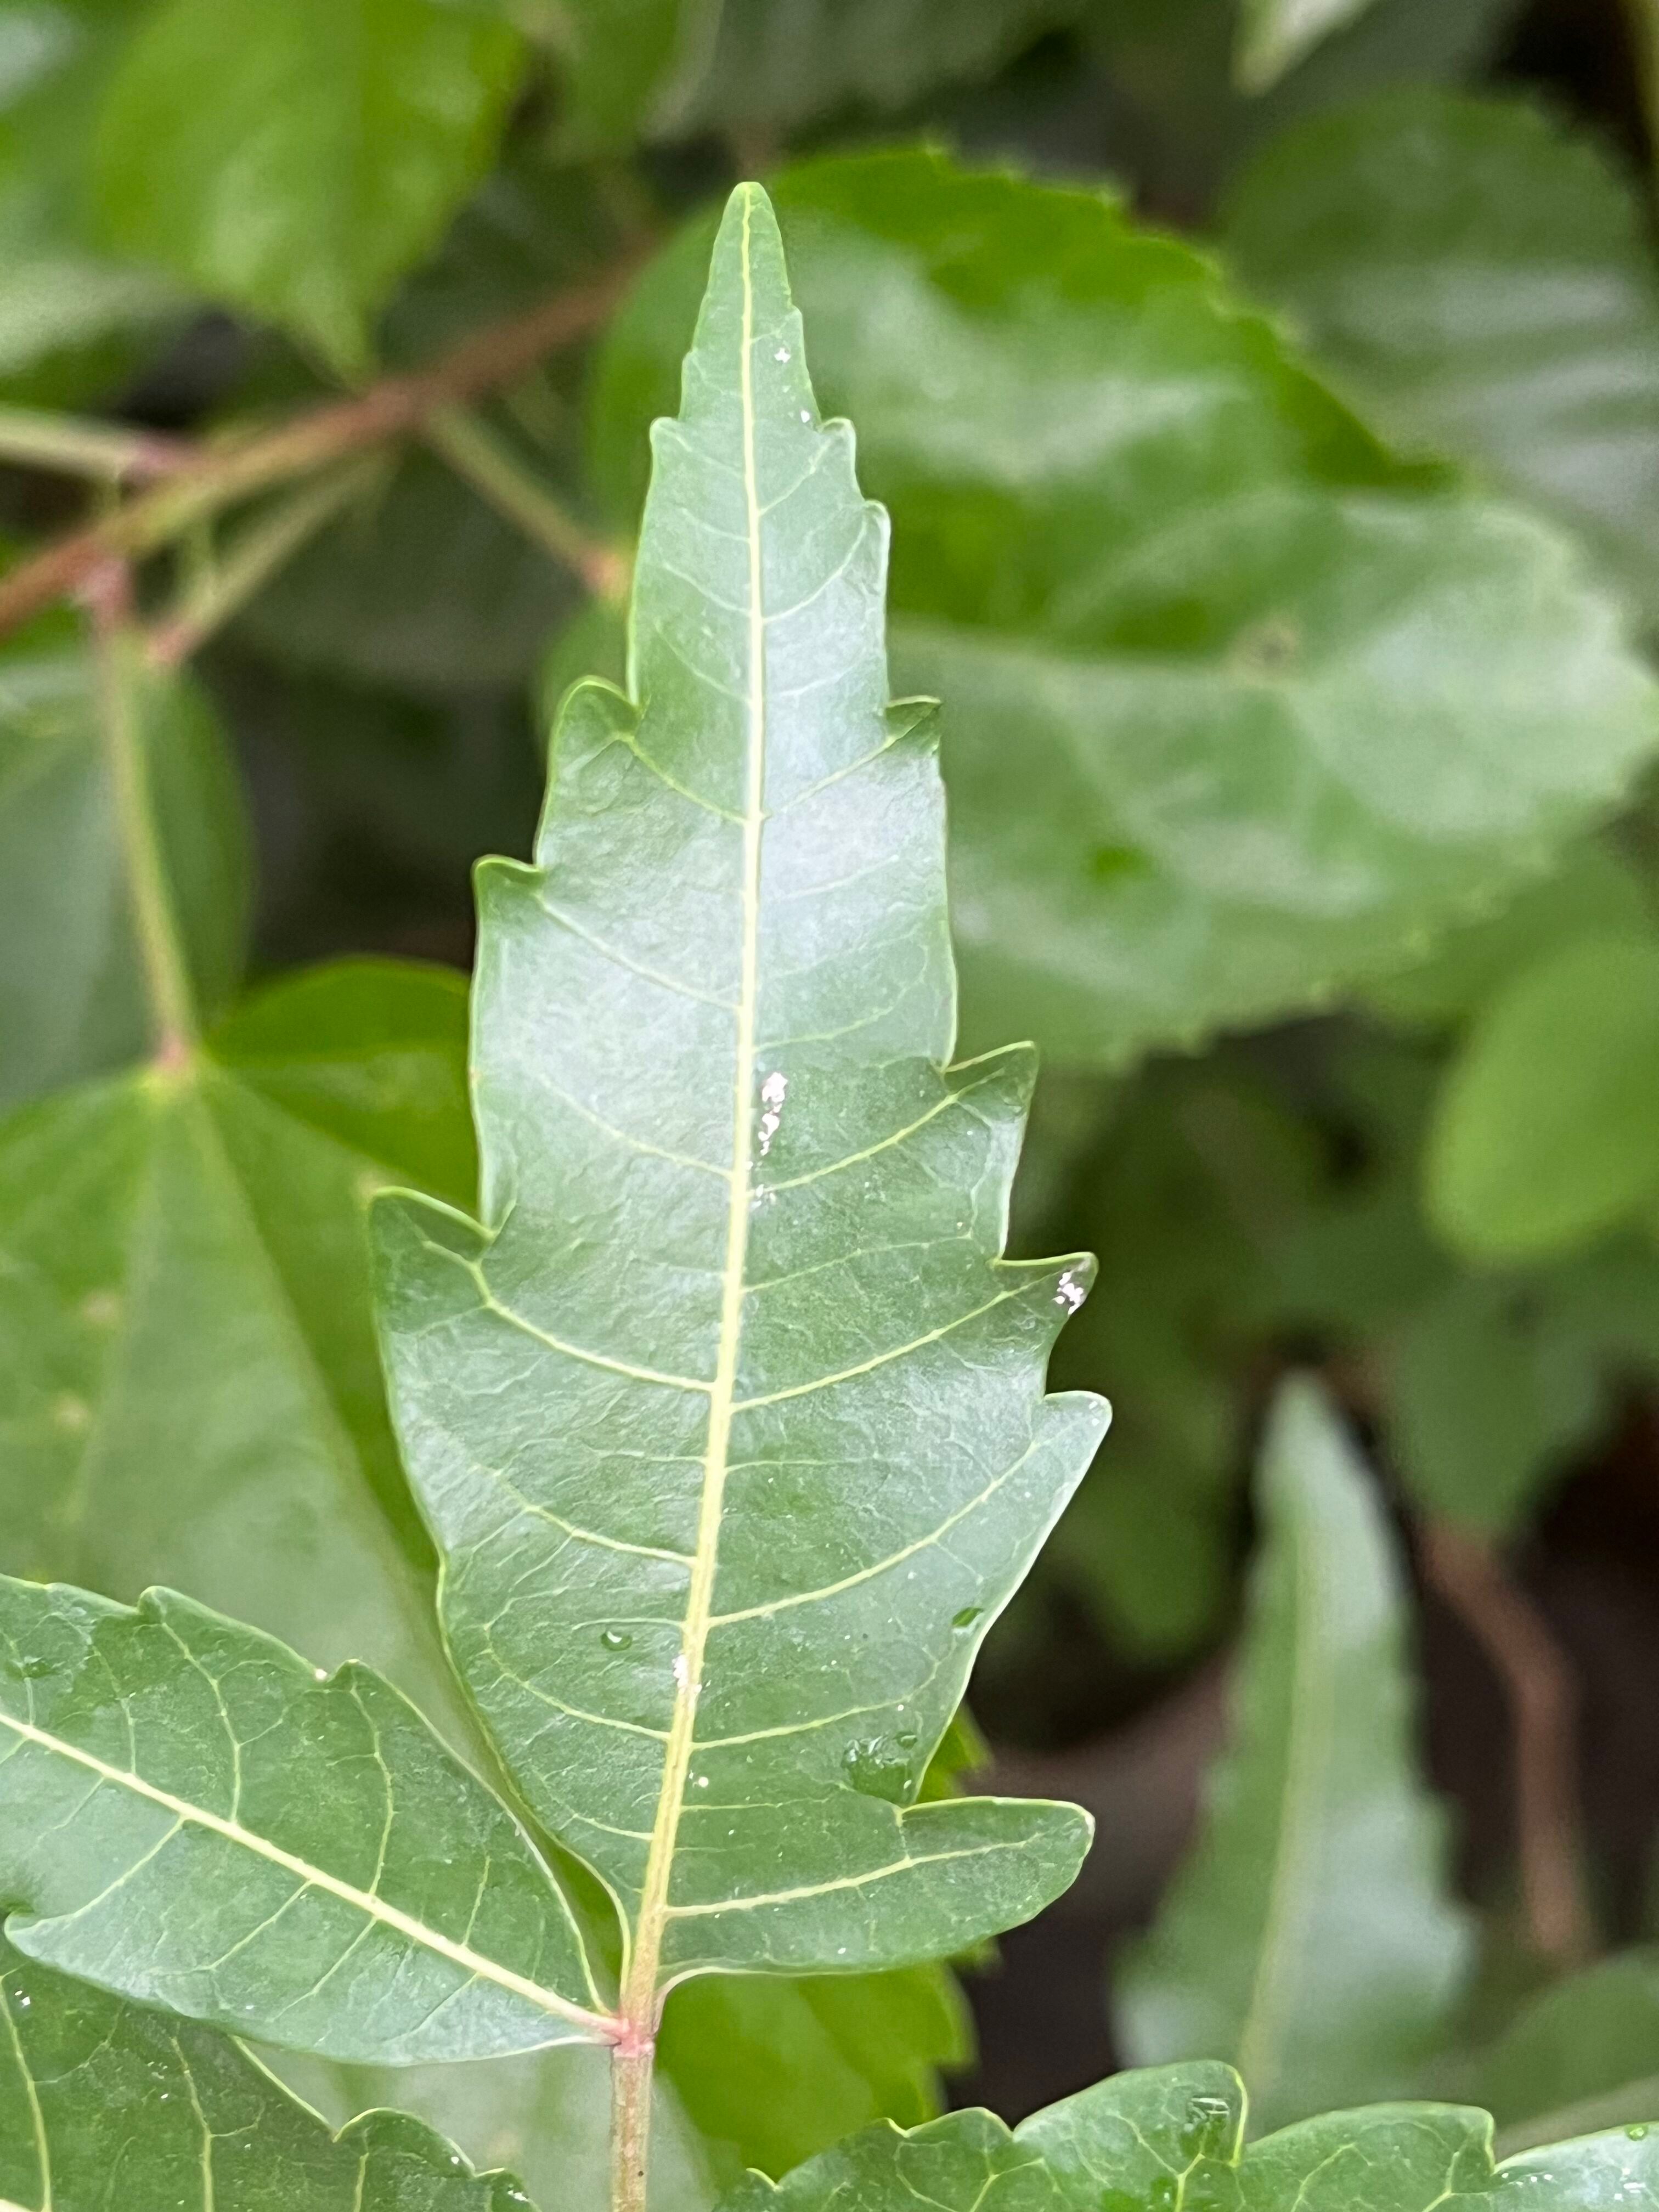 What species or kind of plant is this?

neem
